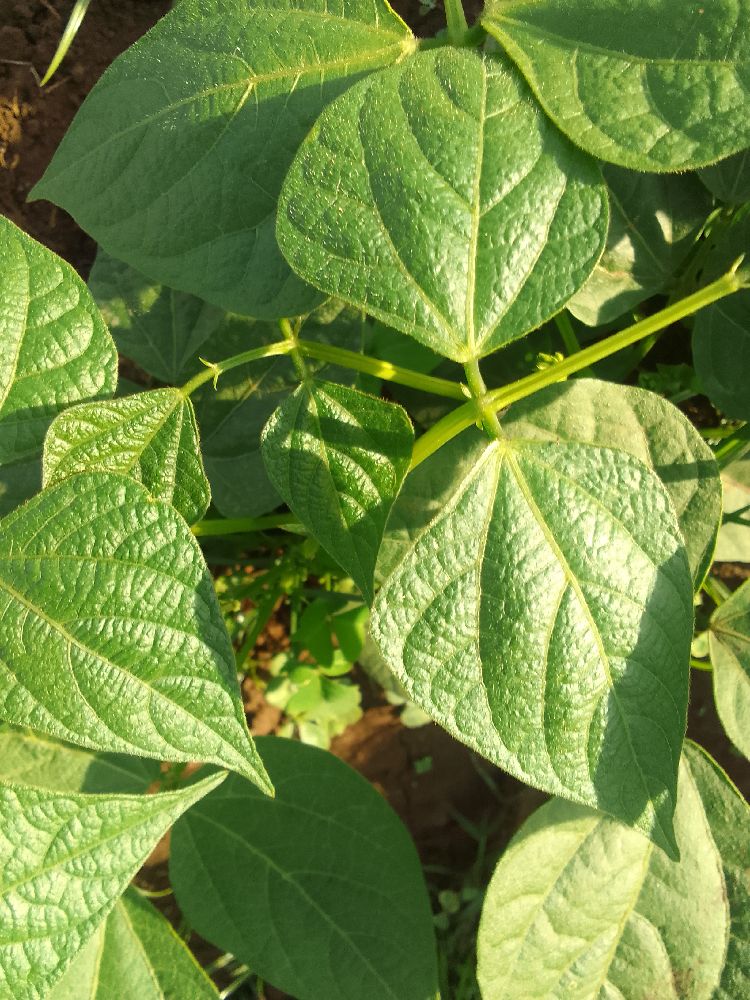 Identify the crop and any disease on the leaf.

common bean, healthy
